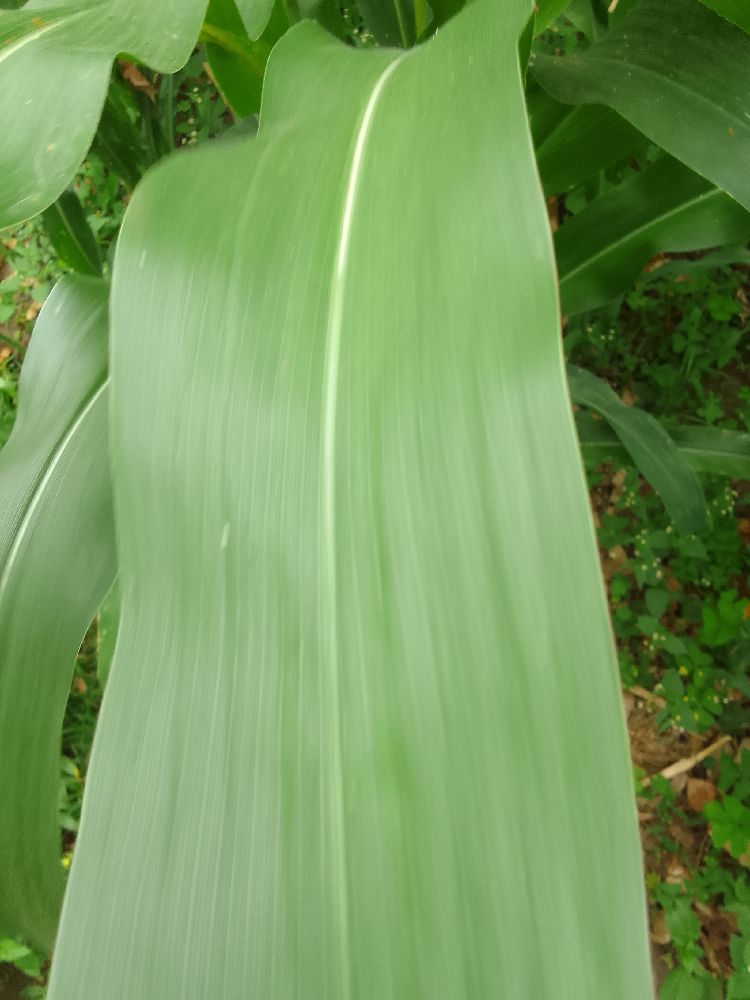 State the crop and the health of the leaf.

maize, healthy
